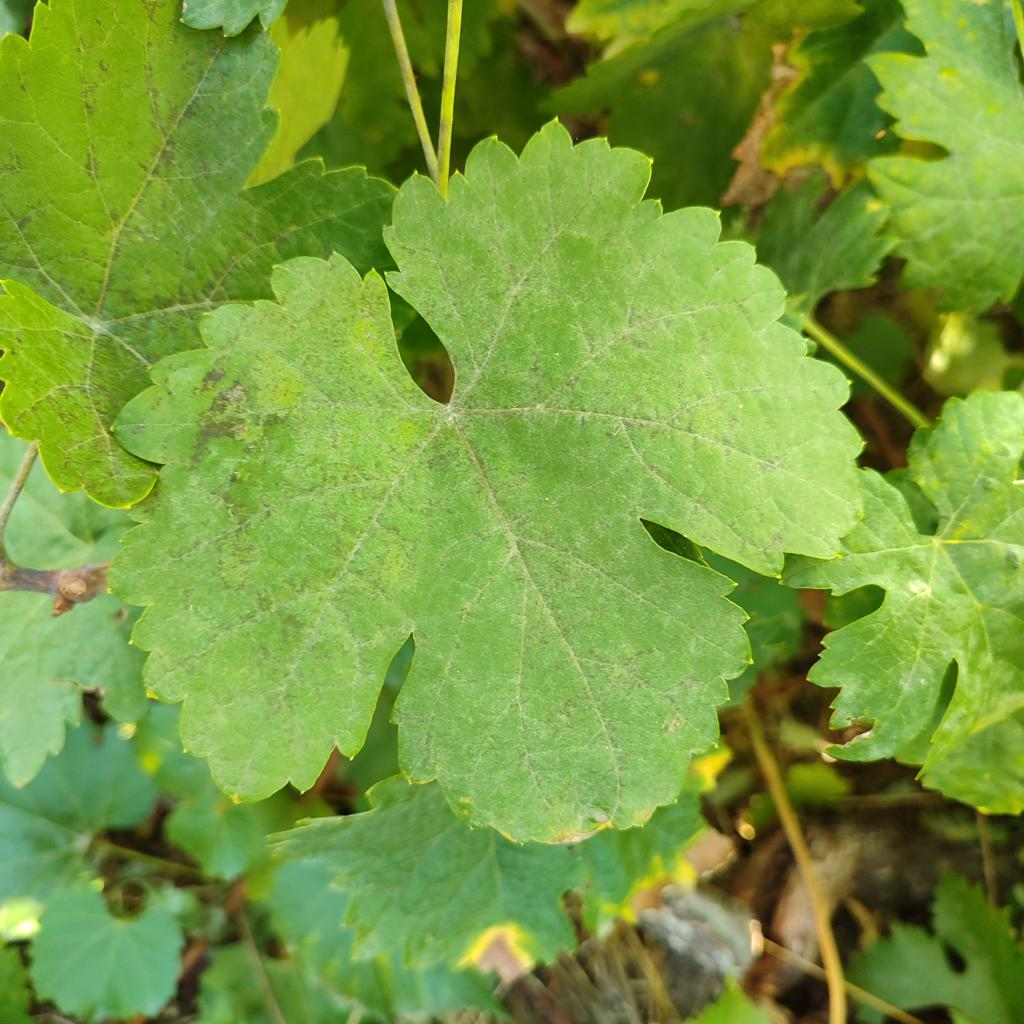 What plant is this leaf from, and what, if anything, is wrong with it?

grapevine, powdery mildew
